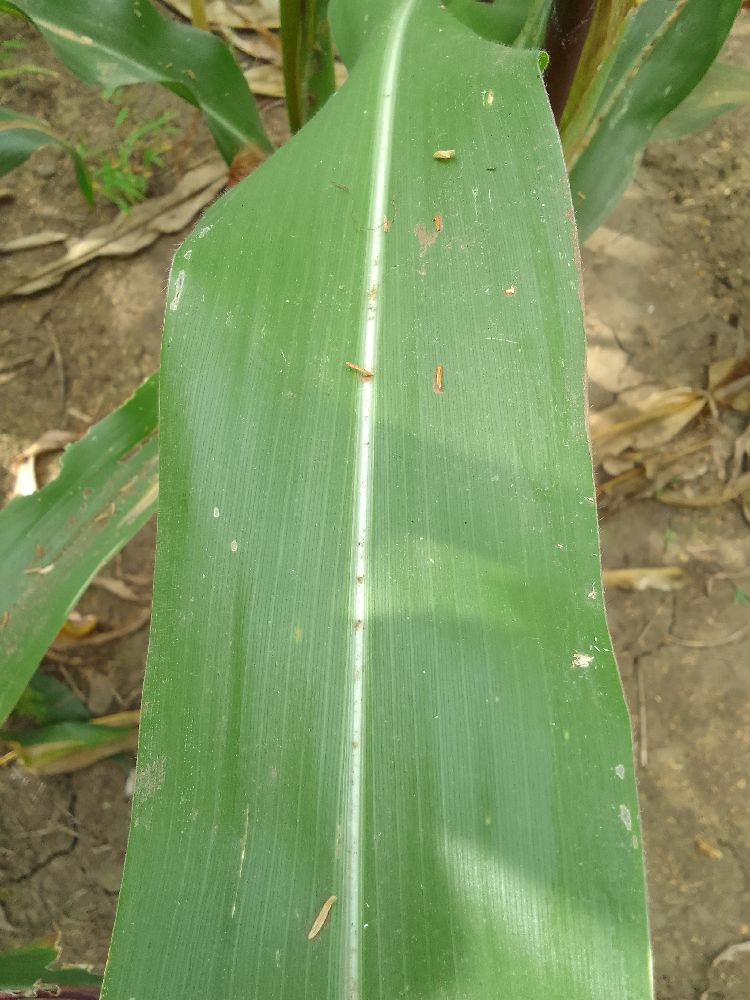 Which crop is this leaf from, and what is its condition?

maize, healthy
